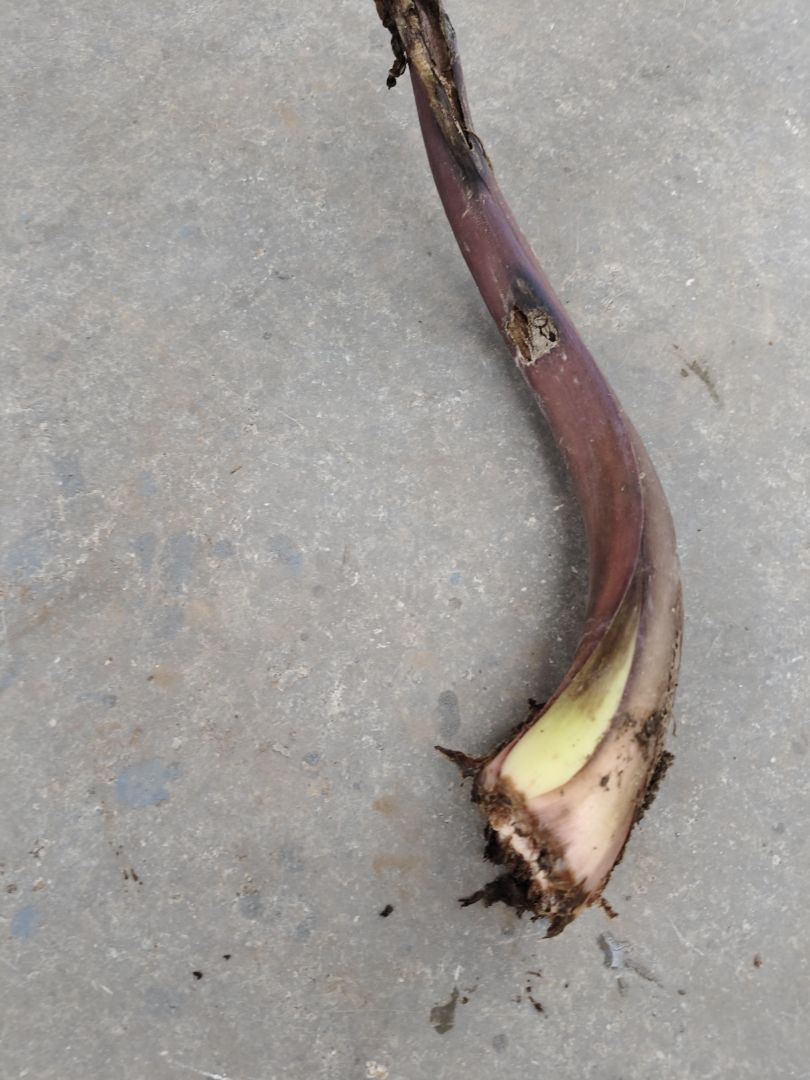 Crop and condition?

taro, root rot
